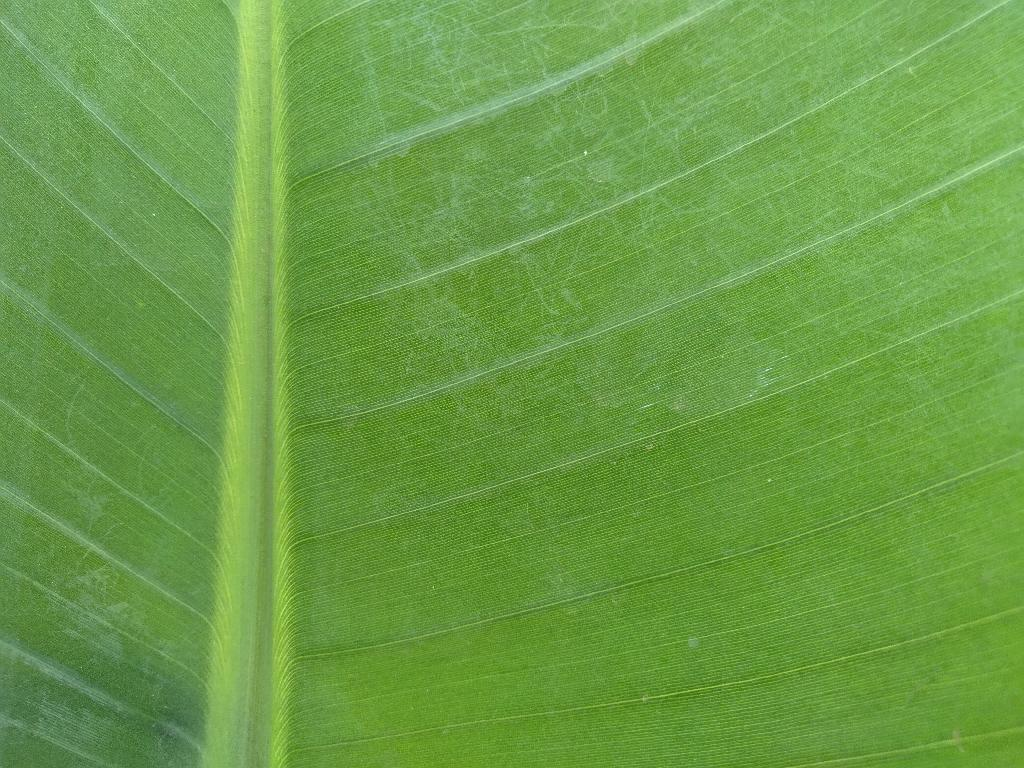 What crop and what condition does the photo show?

banana, healthy
